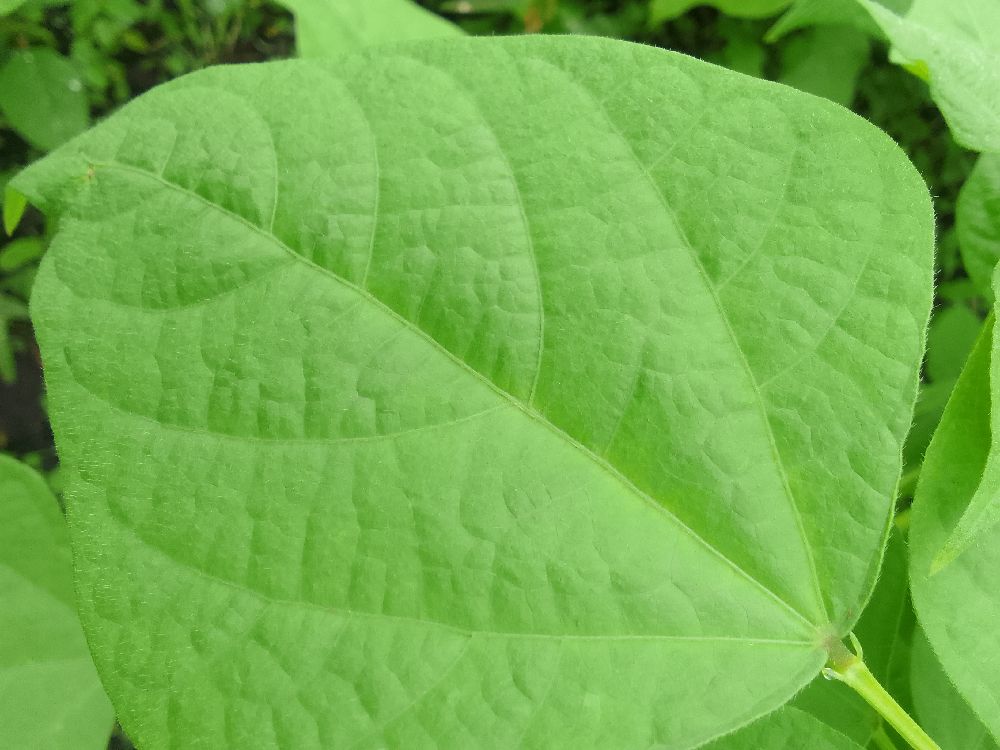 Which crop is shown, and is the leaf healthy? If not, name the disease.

common bean, healthy
